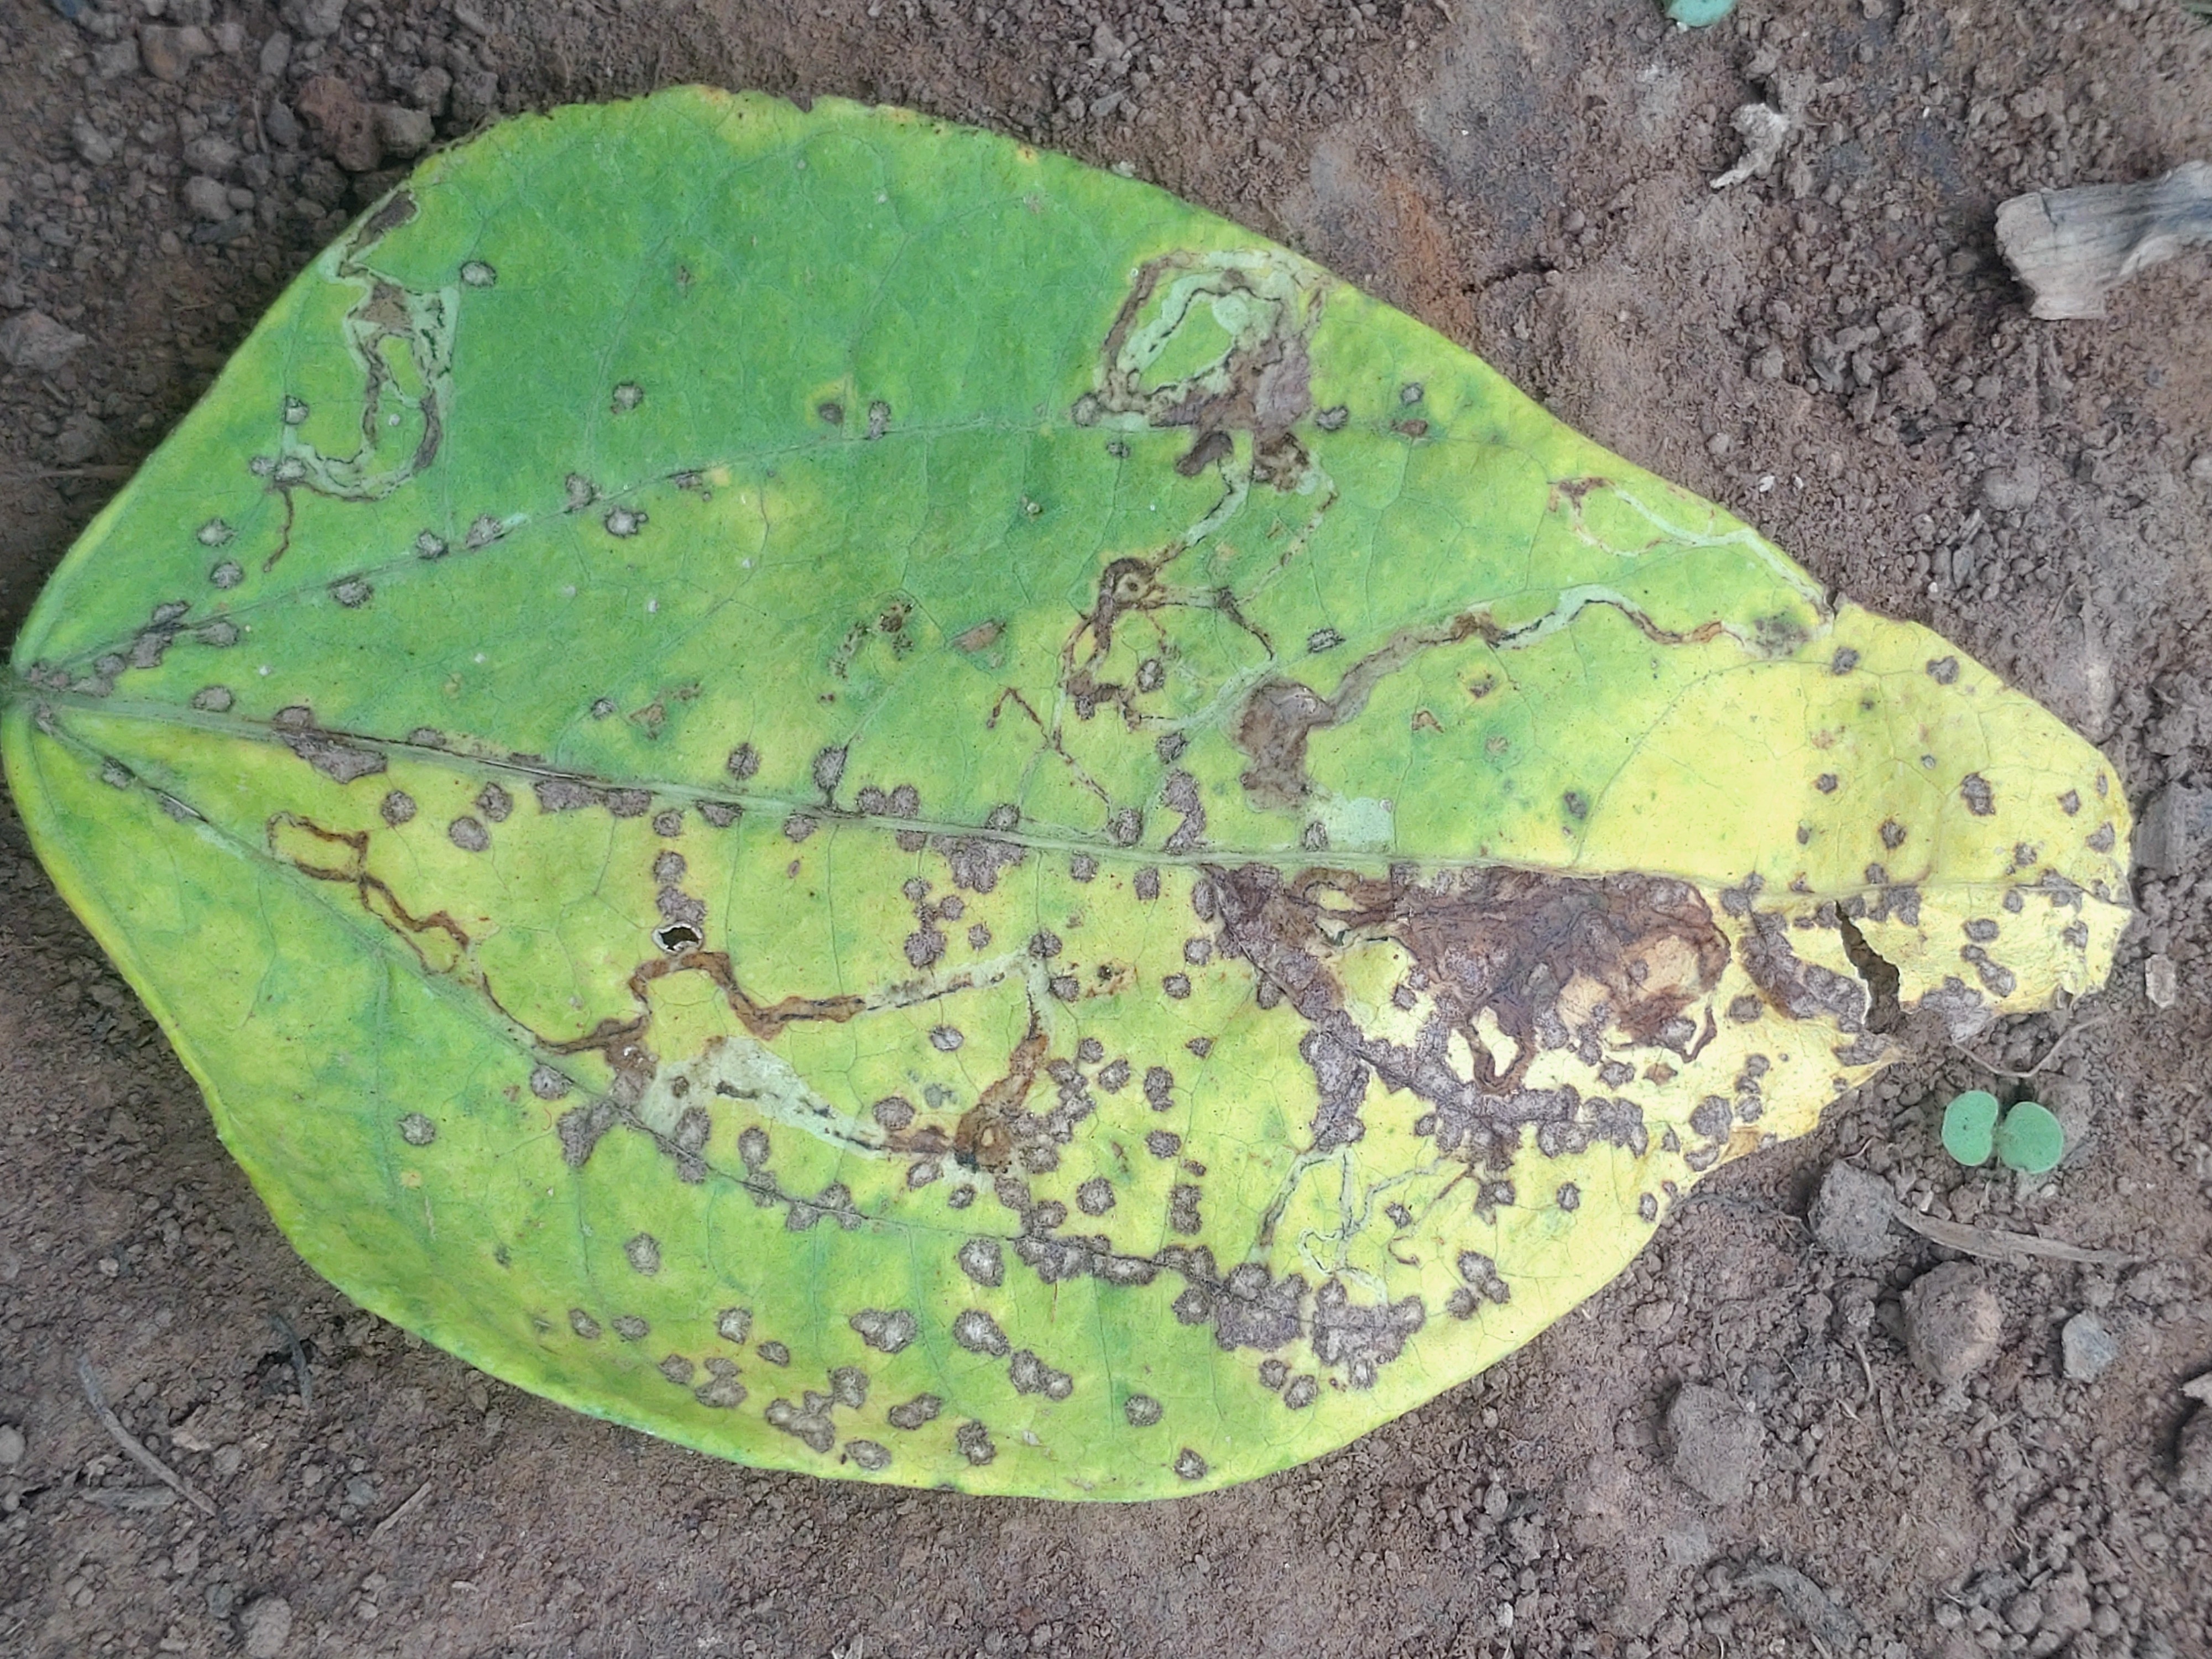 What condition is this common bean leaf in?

anthracnose
